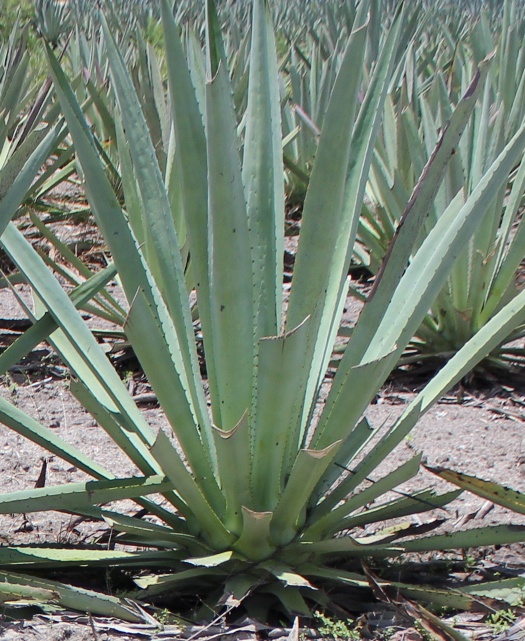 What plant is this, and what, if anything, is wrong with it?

agave, yellow
